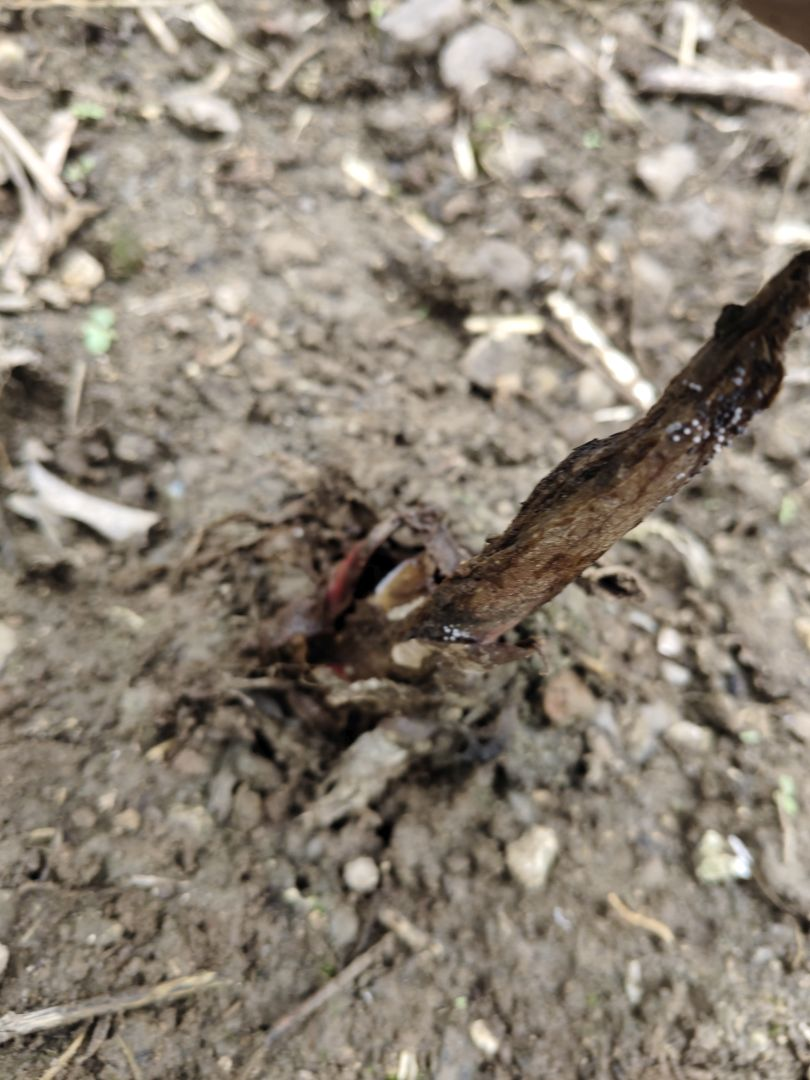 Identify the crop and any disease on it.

taro, root rot
